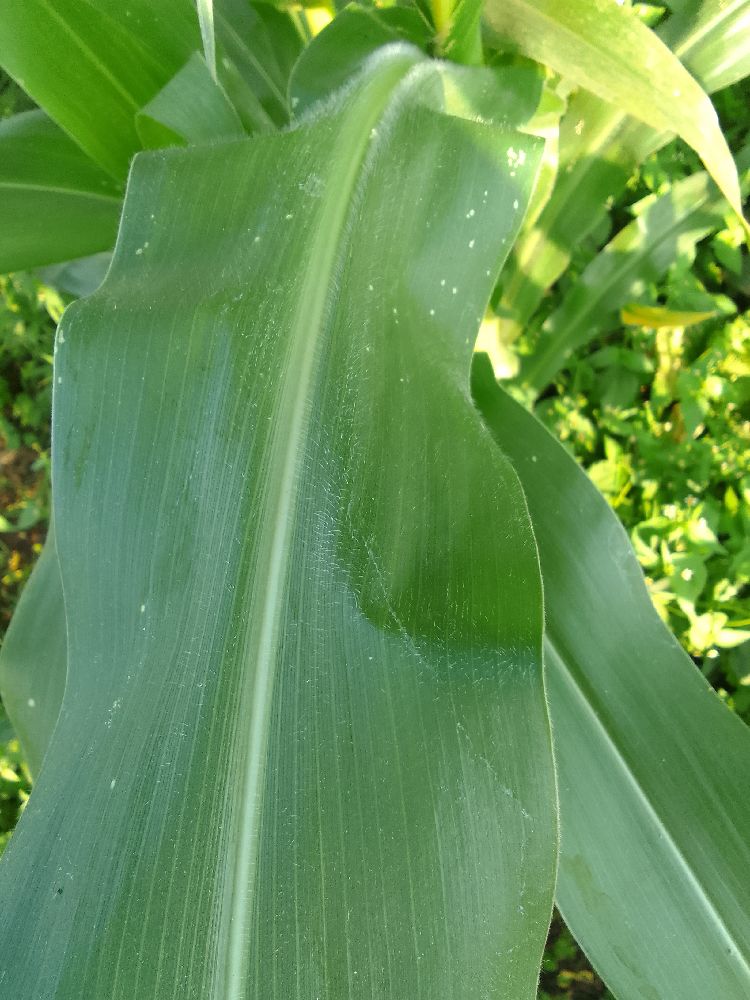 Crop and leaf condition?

maize, healthy
